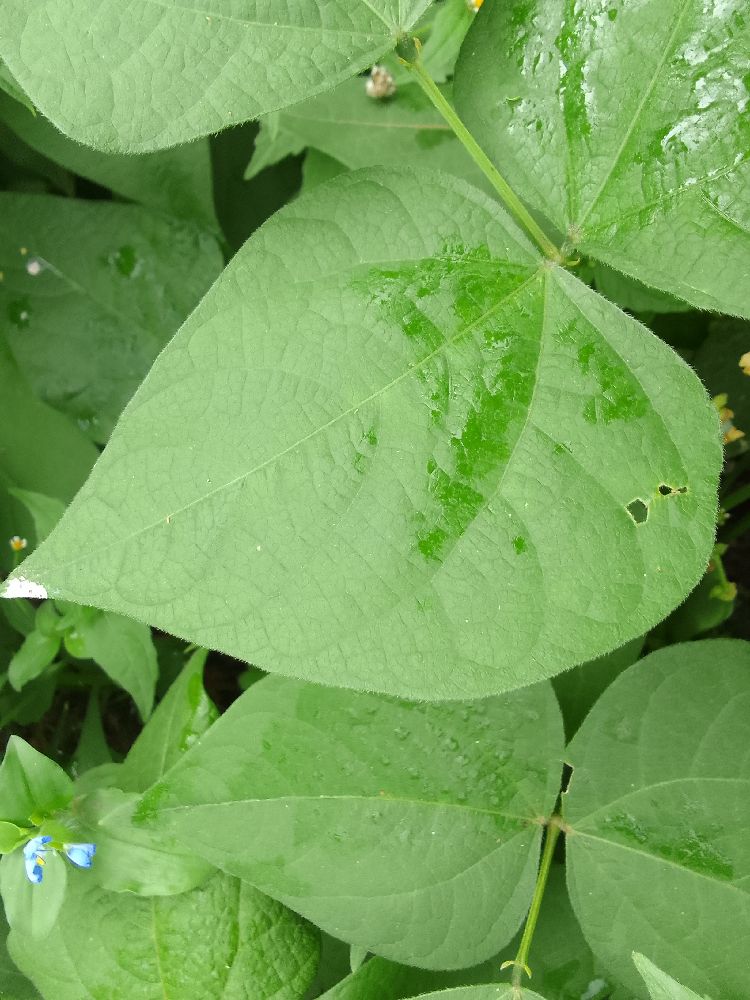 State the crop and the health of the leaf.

common bean, healthy
